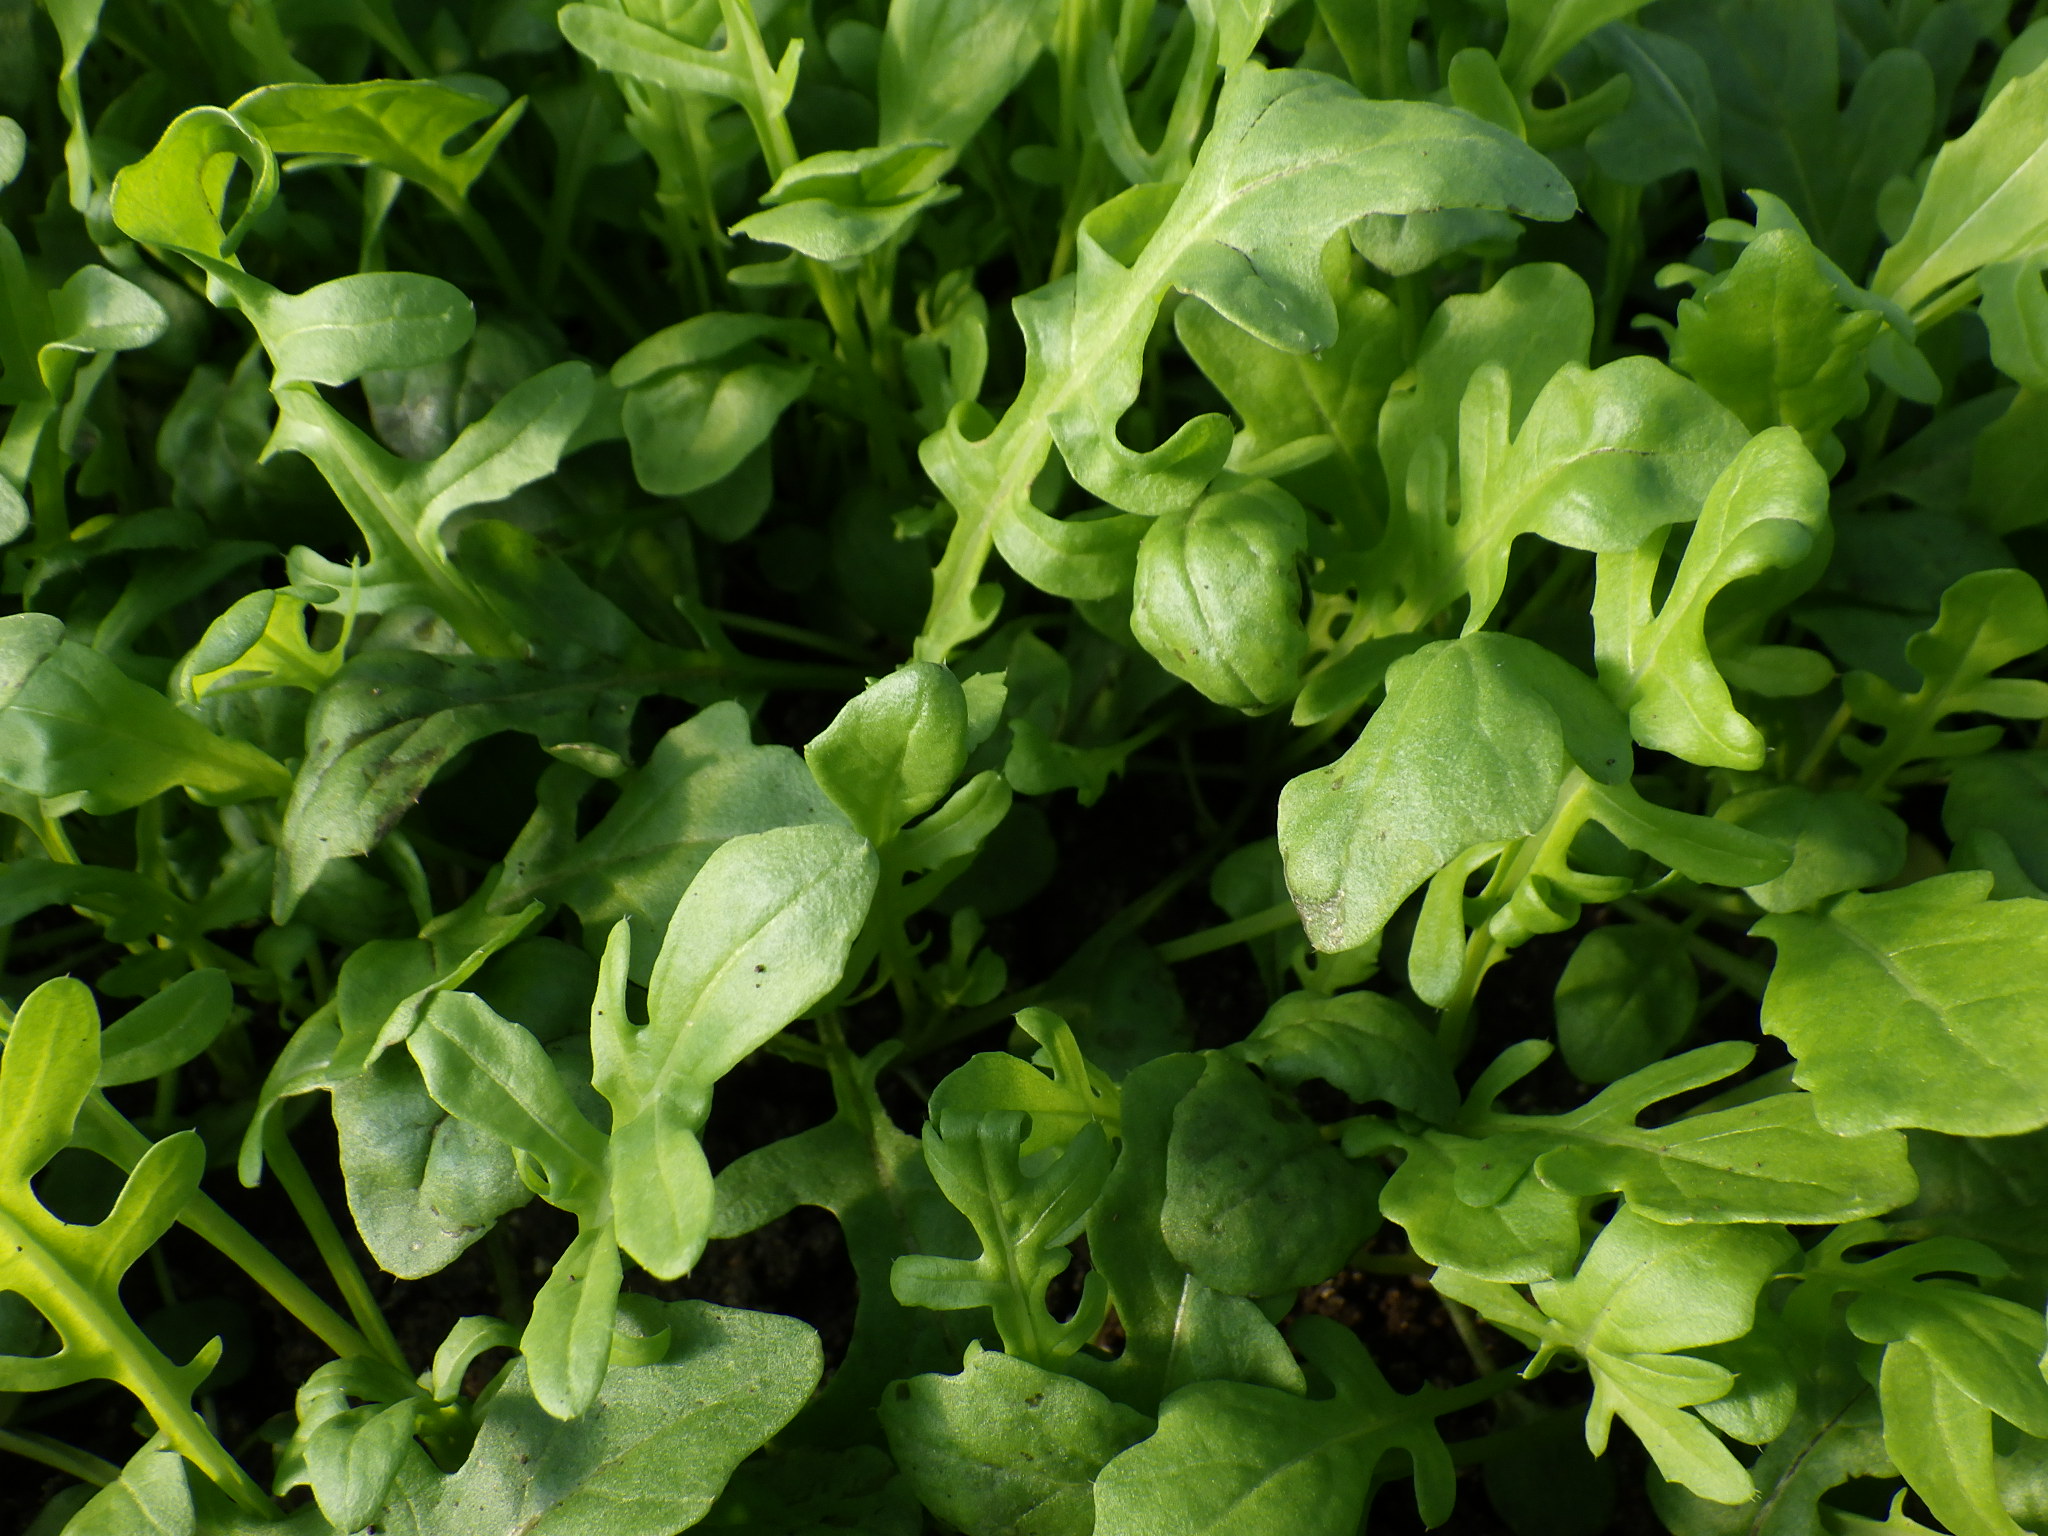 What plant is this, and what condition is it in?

rocket, black spot, unknown
